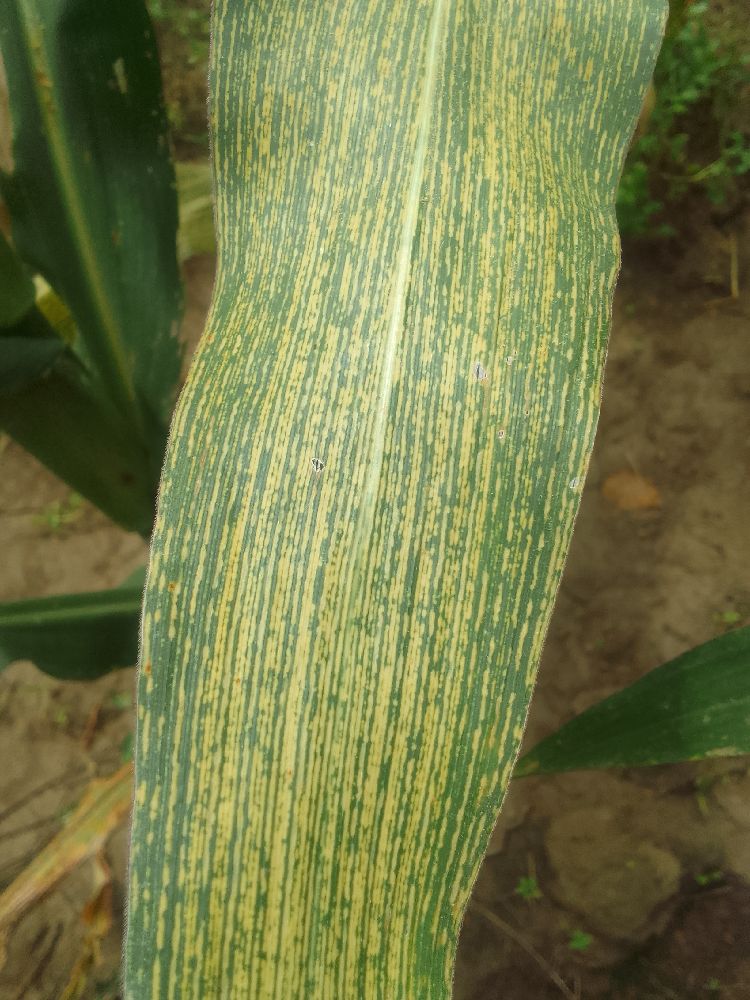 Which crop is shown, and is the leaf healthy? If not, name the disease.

maize, maize streak virus
